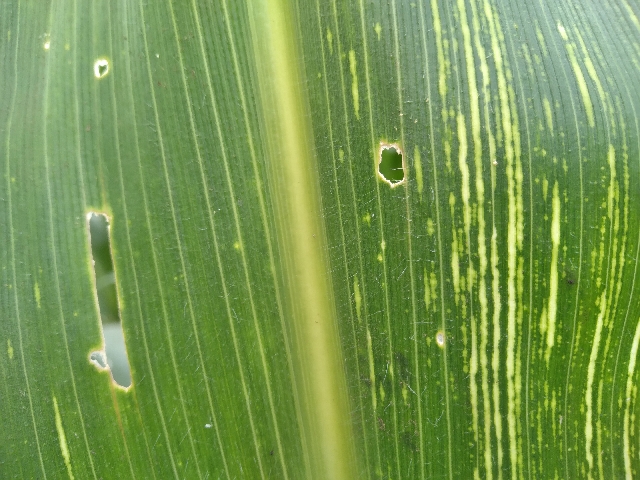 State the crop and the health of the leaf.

maize, maize streak virus
